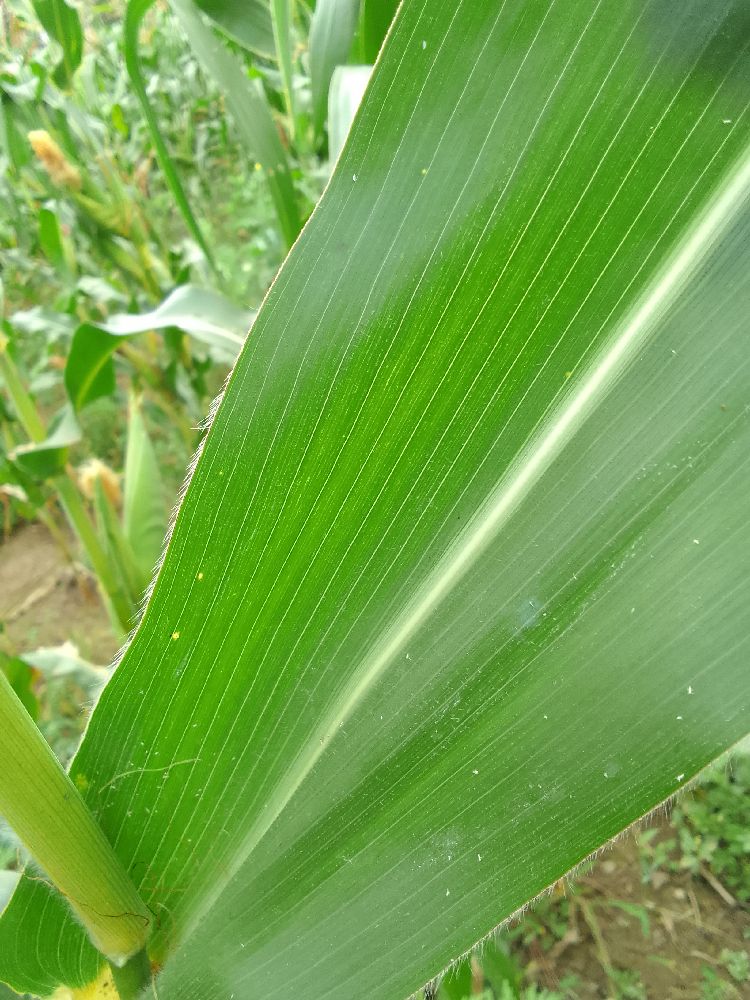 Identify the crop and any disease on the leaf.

maize, healthy
